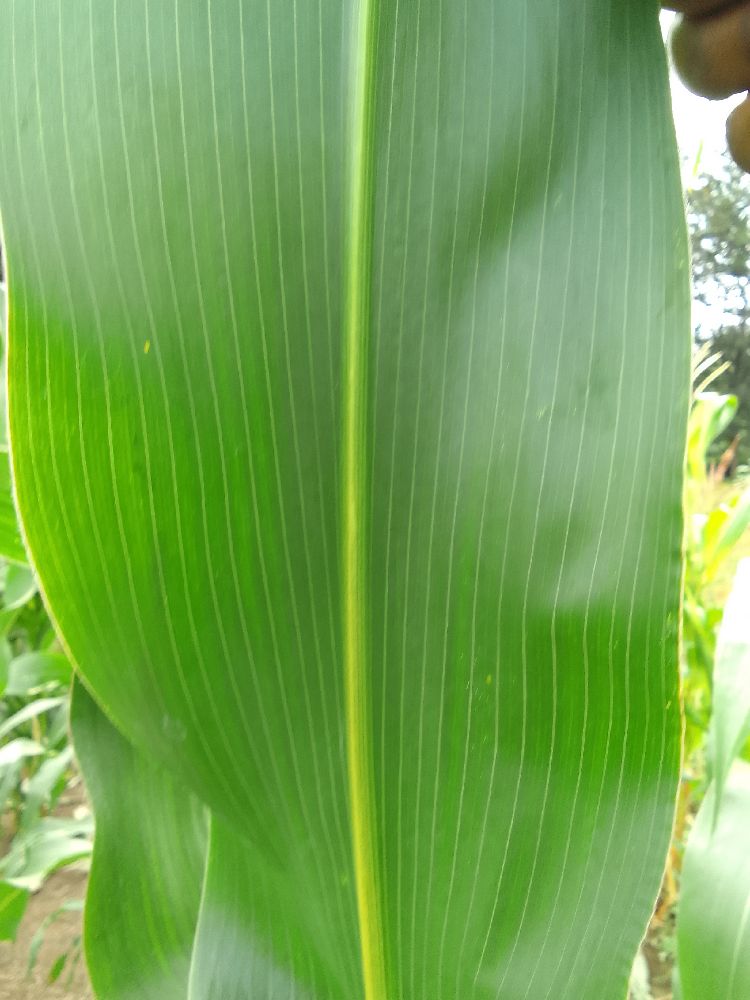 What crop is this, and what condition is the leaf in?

common bean, healthy
